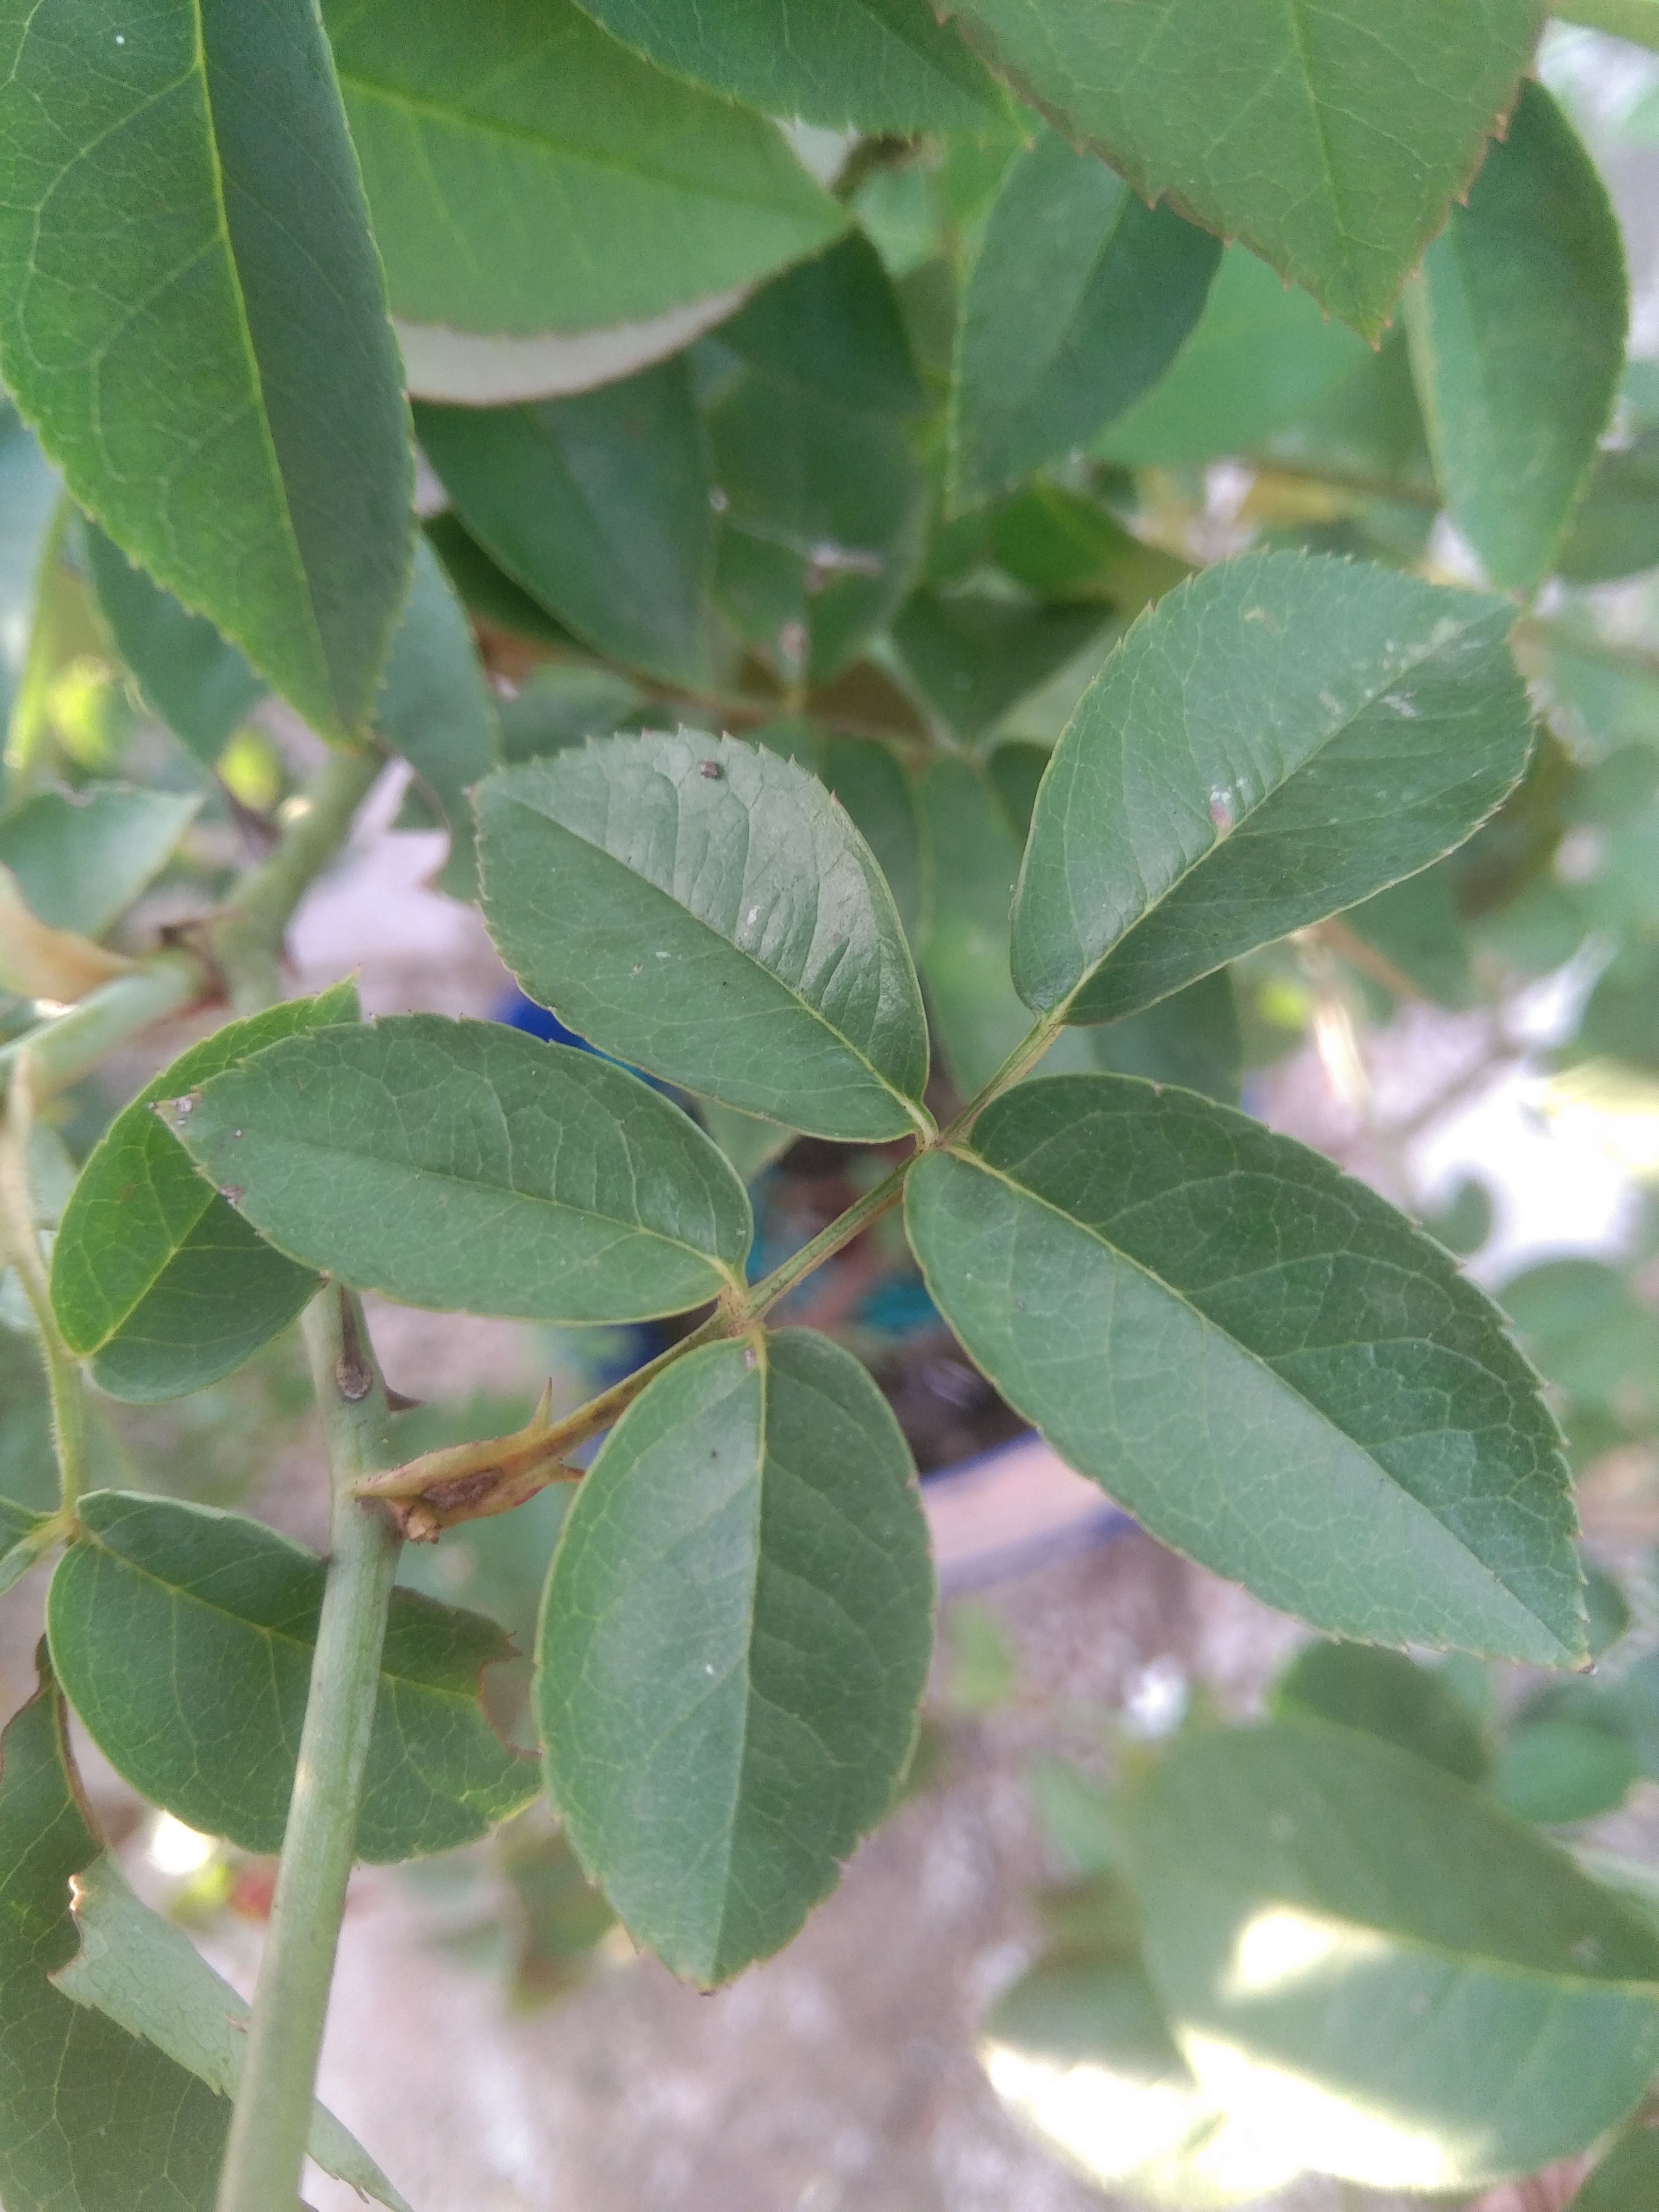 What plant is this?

rose
